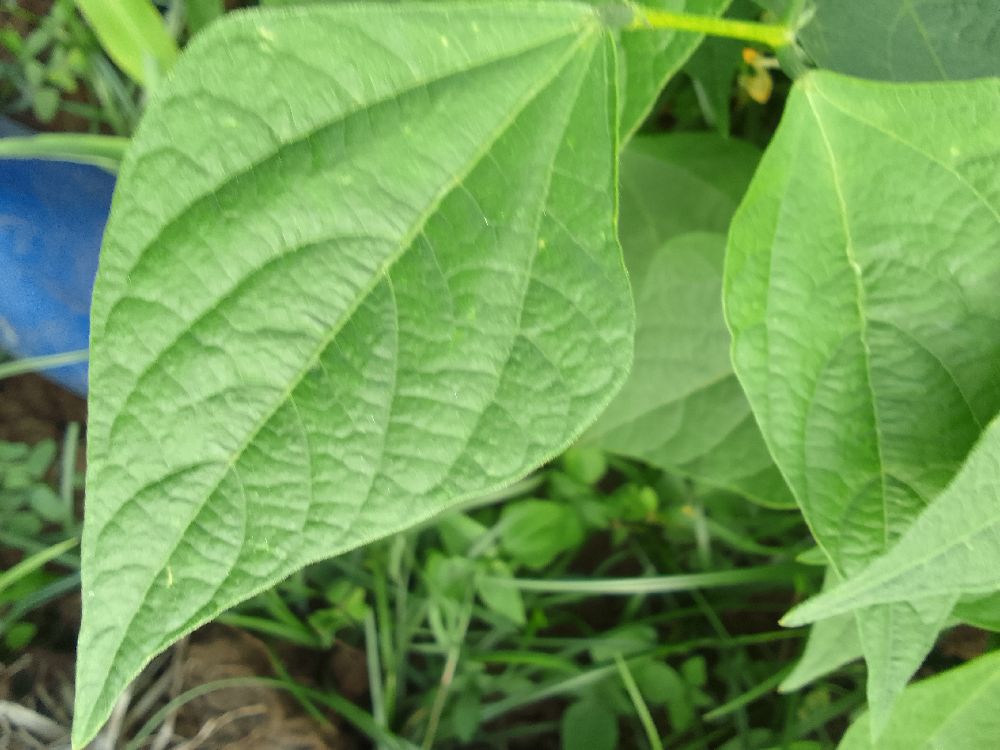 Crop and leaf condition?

common bean, healthy
